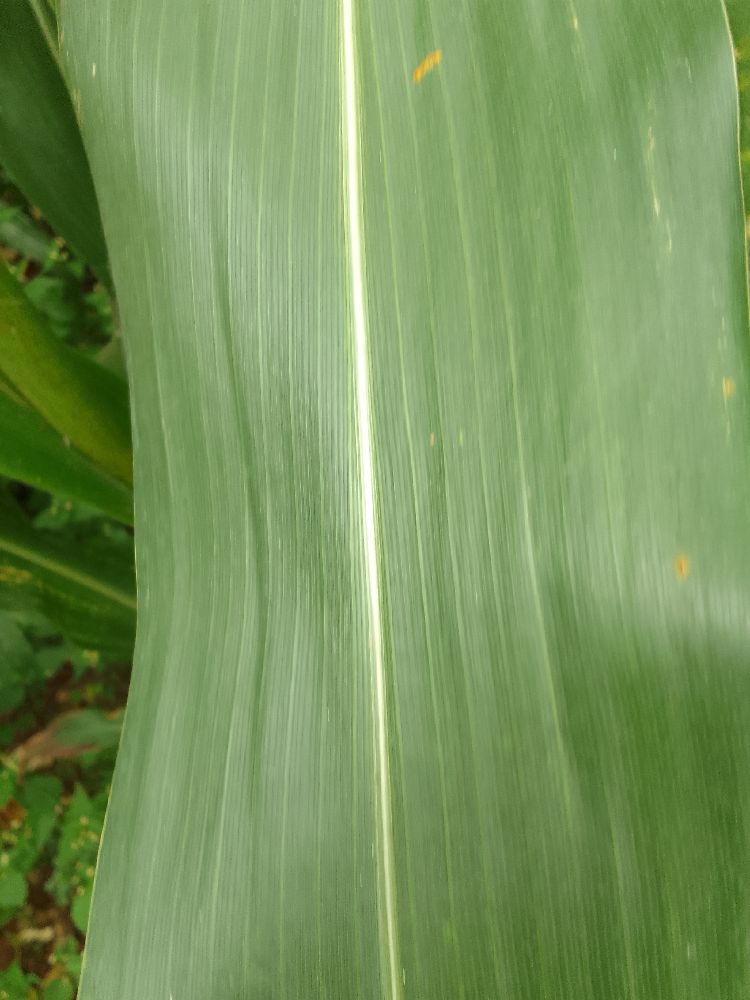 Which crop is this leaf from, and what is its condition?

maize, healthy
